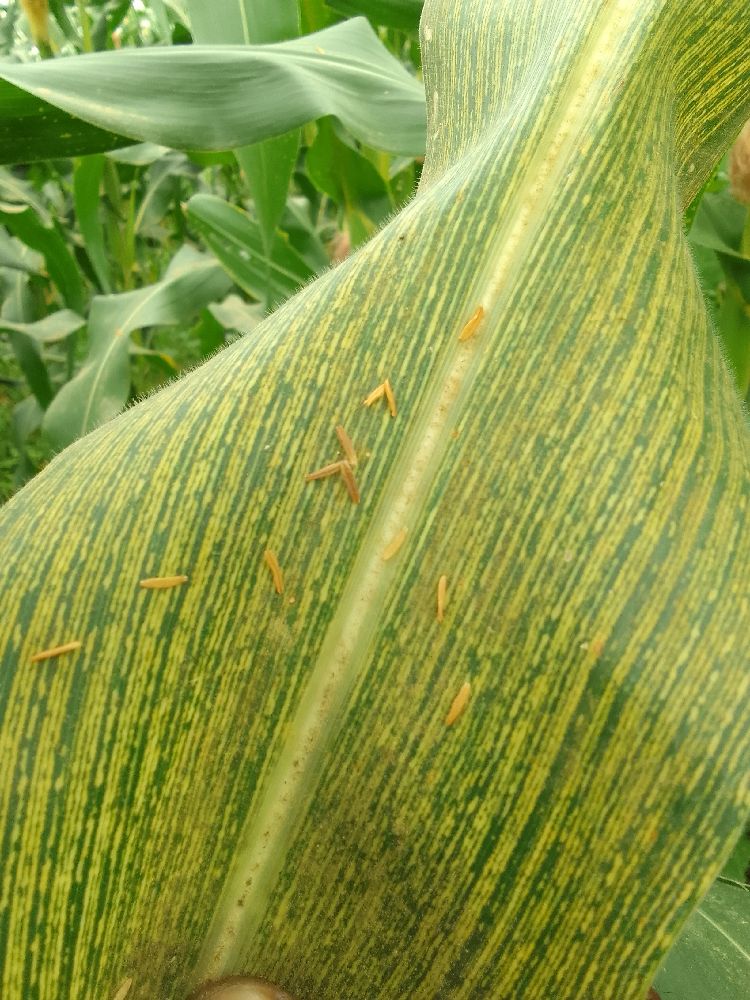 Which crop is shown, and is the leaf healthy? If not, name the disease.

maize, maize streak virus
